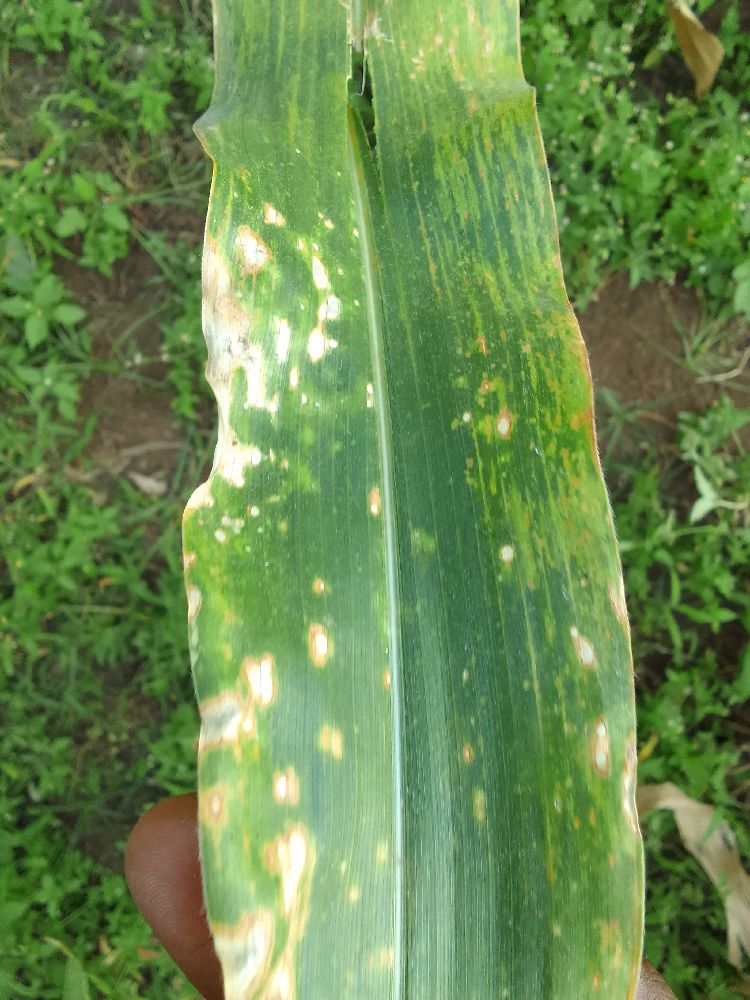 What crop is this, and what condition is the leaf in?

maize, maize lethal necrosis
